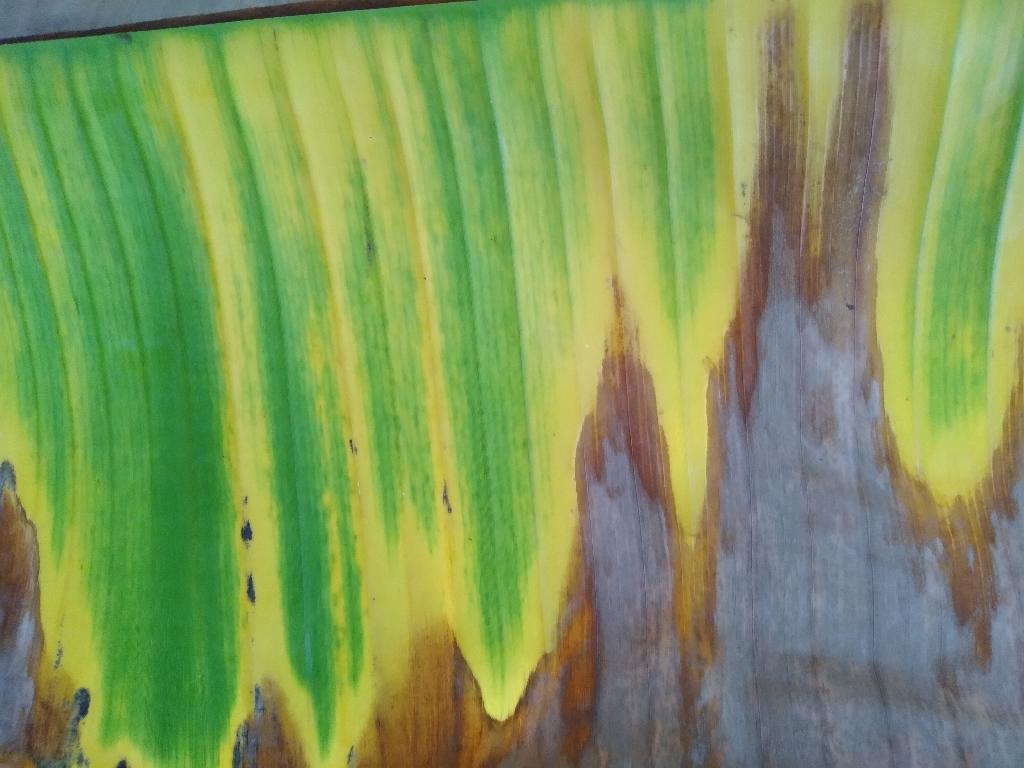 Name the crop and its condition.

banana, fusarium wilt race 1
